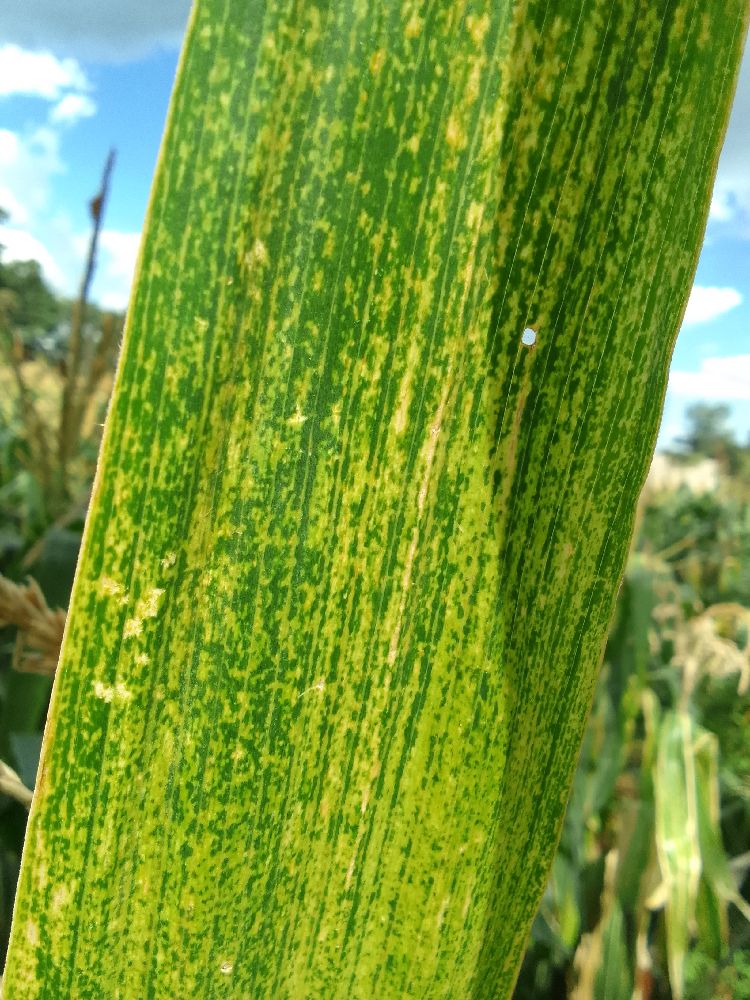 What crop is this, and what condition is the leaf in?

maize, maize lethal necrosis
